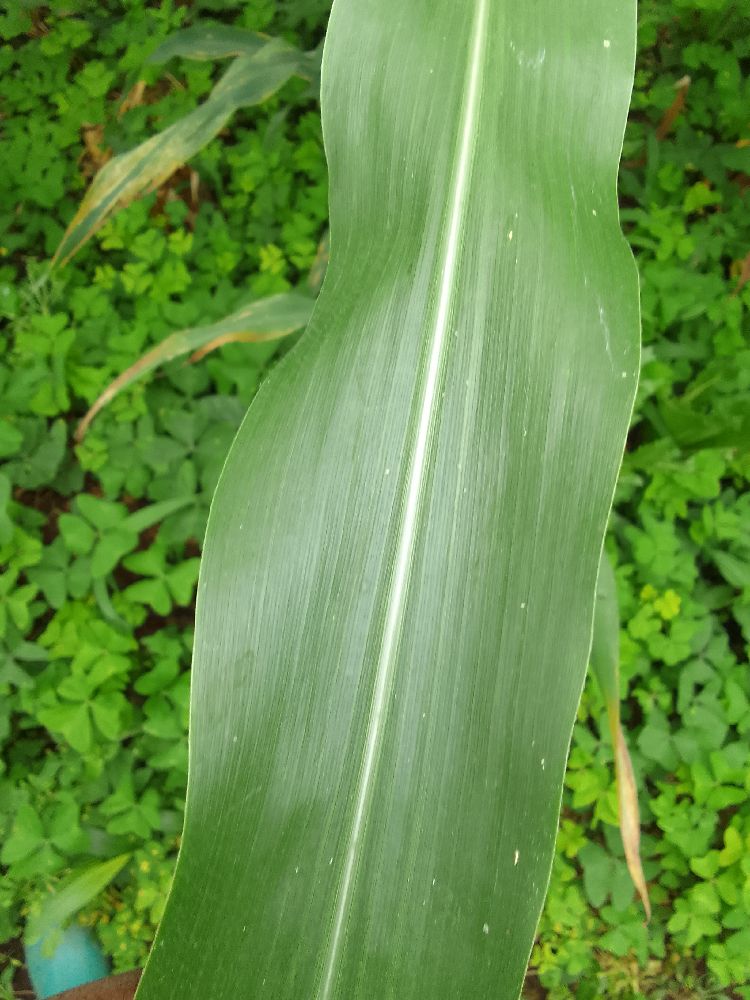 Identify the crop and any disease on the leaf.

maize, healthy
